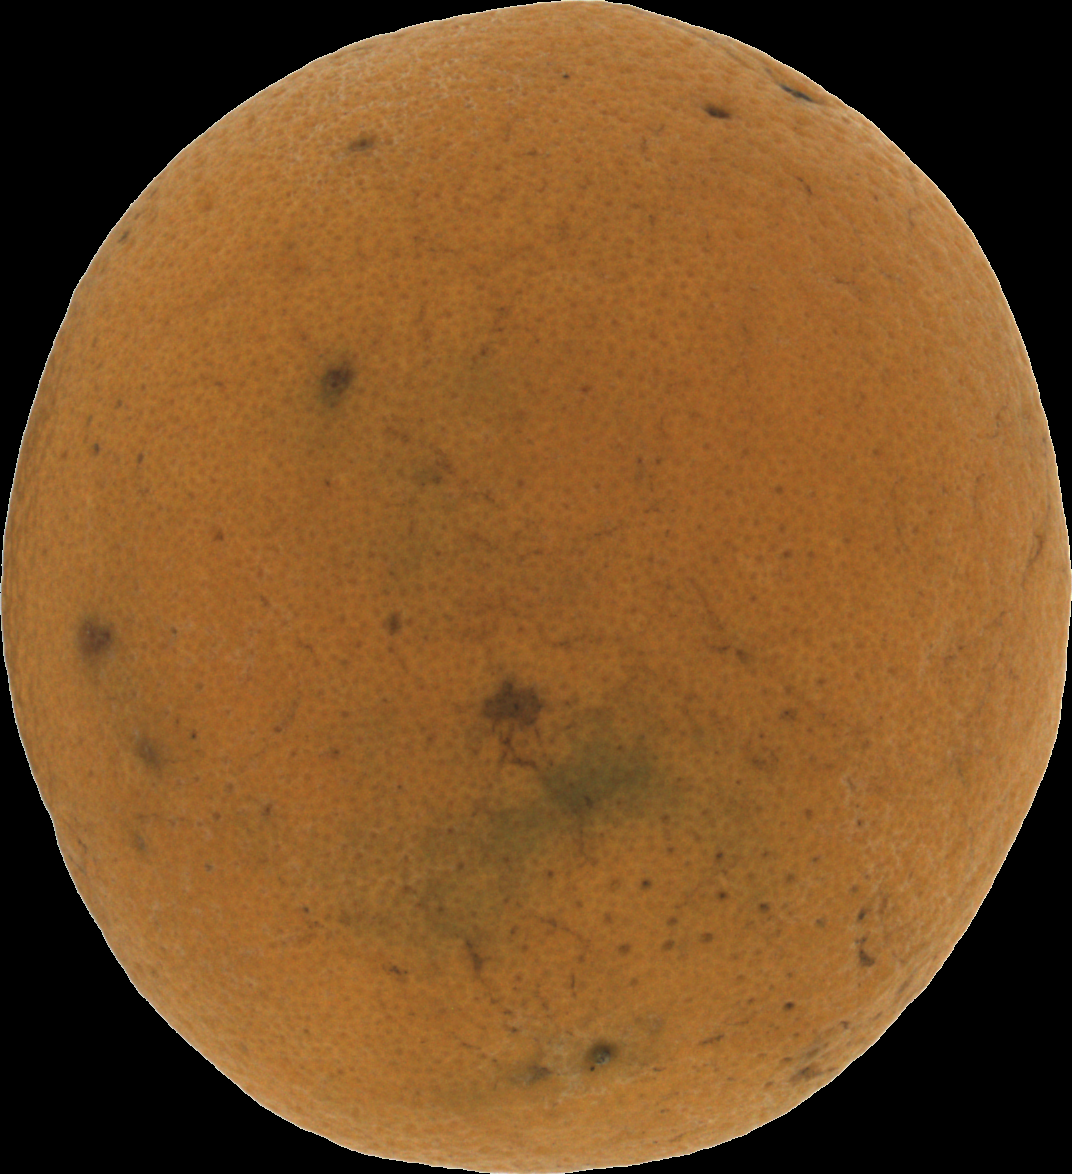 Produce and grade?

orange, bad
